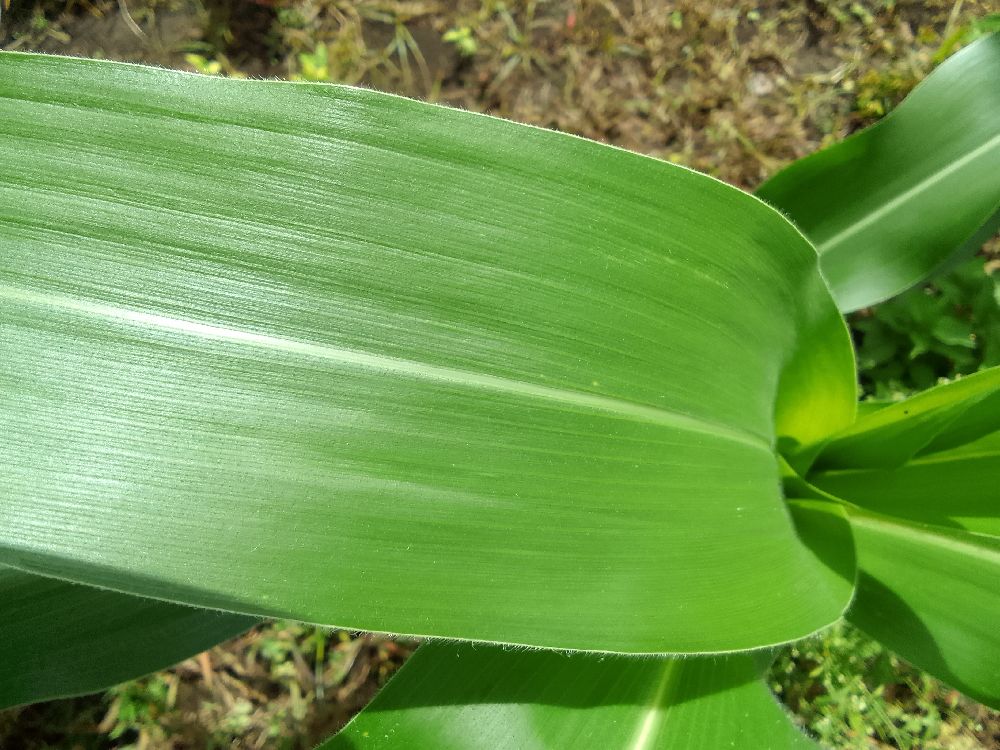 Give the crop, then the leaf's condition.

maize, healthy
